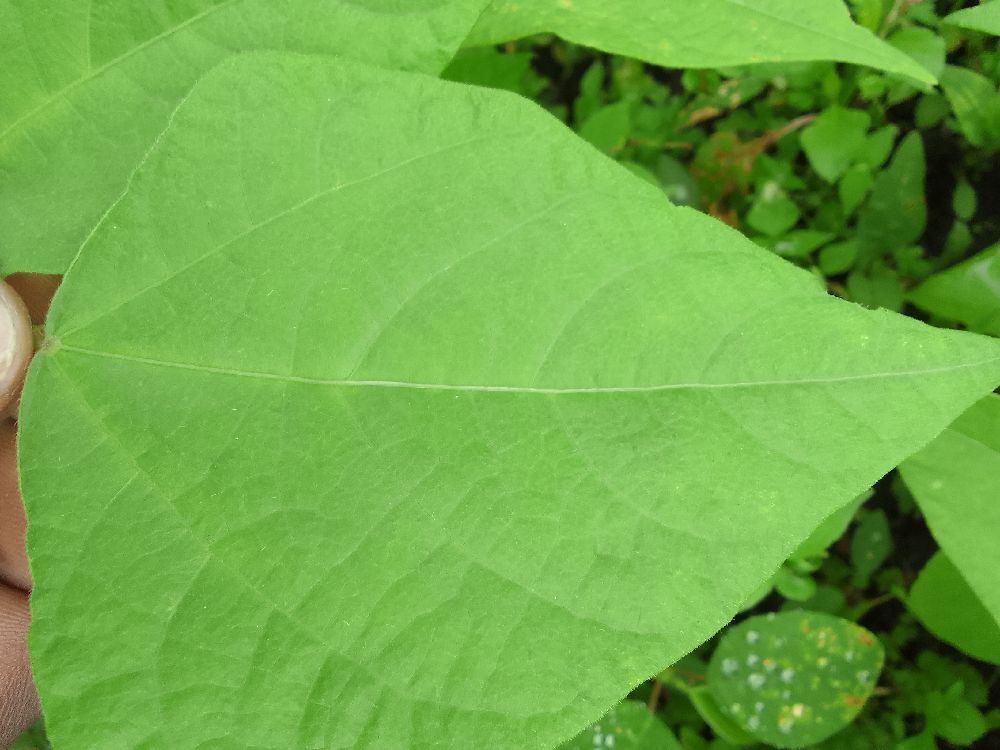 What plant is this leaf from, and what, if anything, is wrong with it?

common bean, healthy
